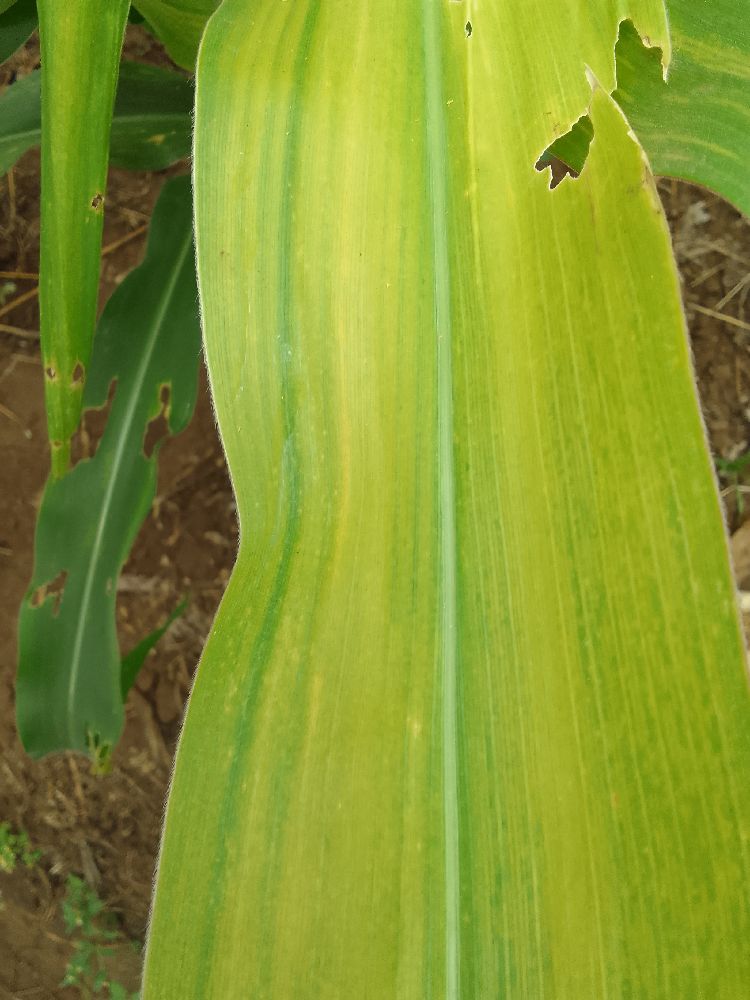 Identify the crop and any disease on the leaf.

maize, maize lethal necrosis
